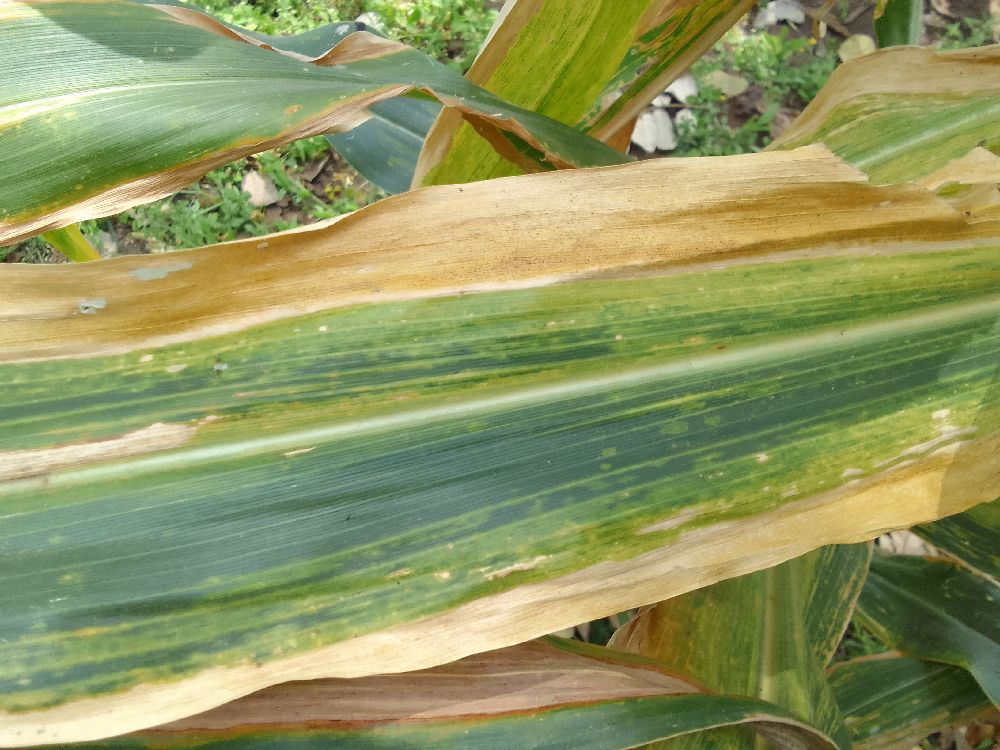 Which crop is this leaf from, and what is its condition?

maize, maize lethal necrosis
